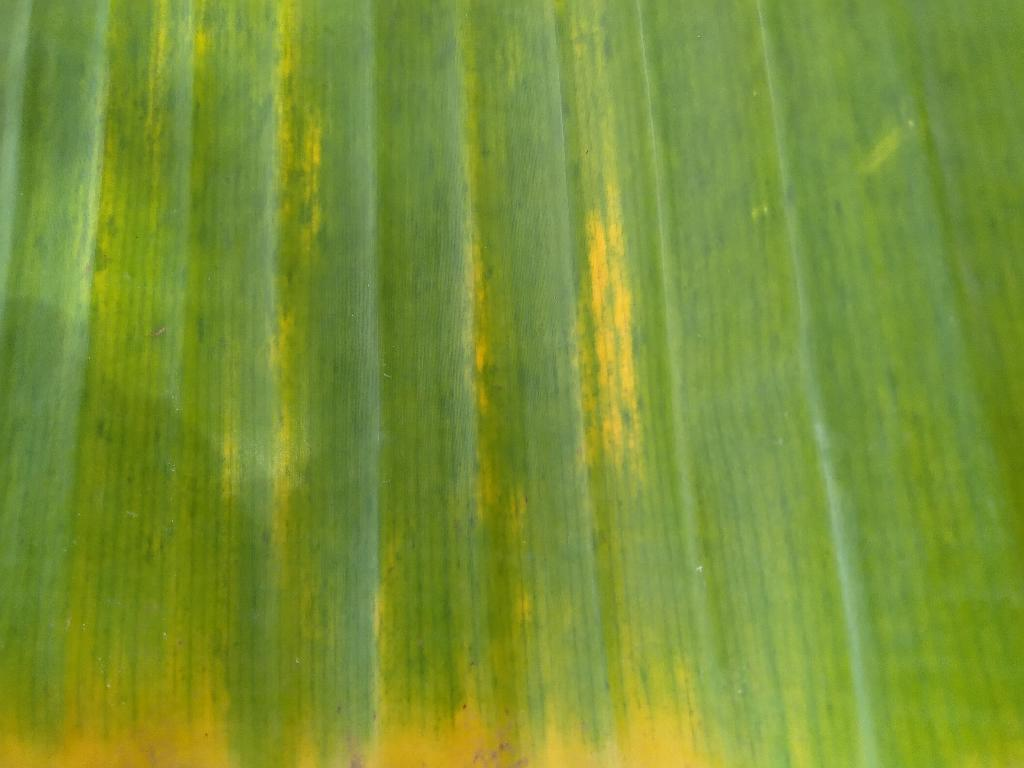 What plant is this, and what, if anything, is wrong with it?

banana, fusarium wilt race 1
